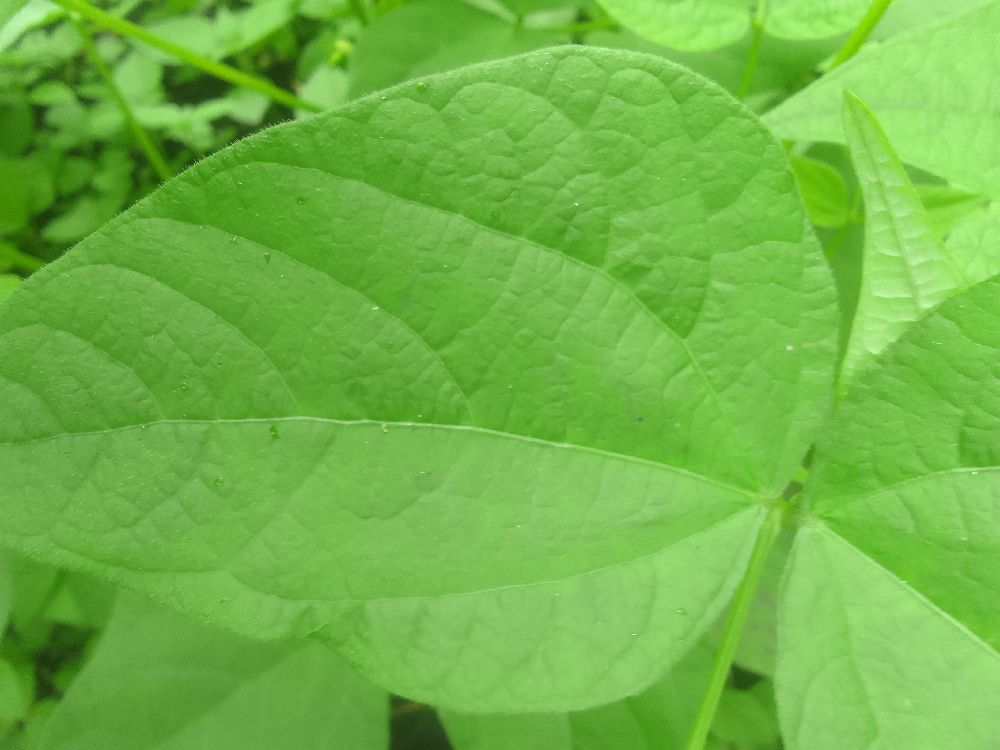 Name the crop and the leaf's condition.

common bean, healthy
